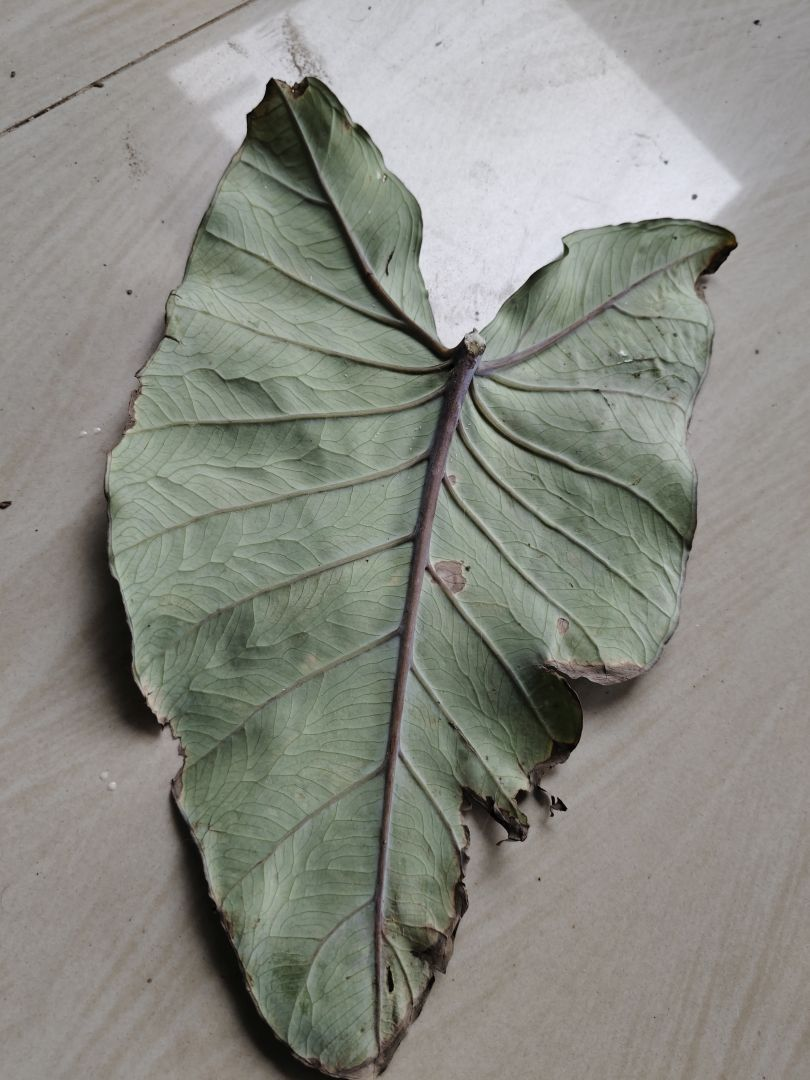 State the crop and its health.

taro, leaf blight
